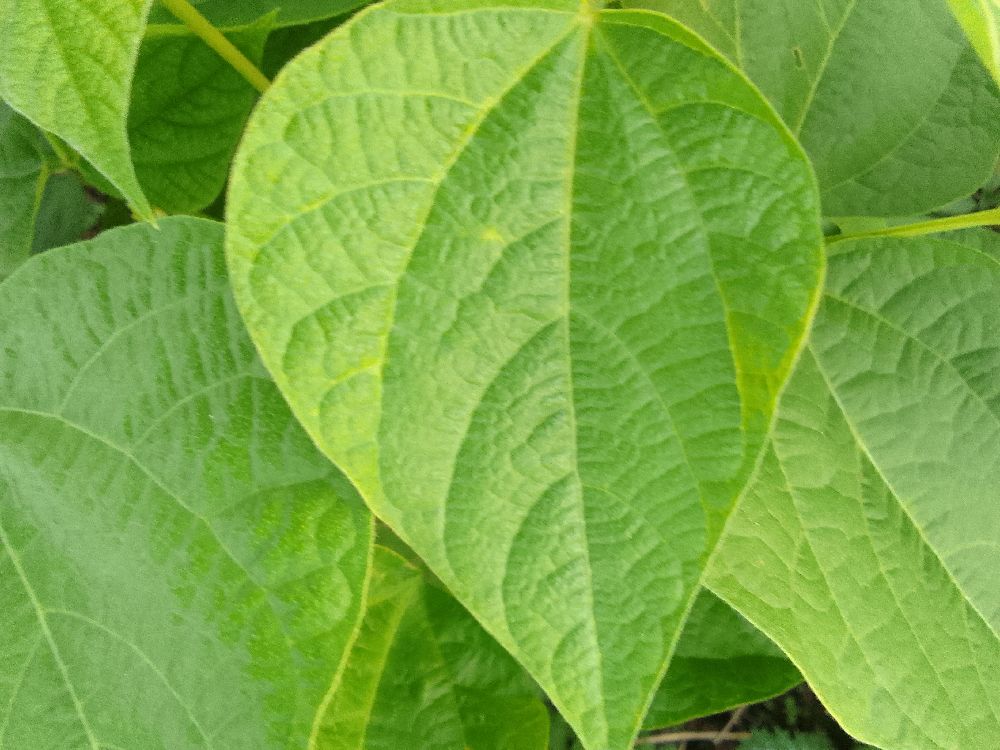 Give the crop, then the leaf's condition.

common bean, healthy
